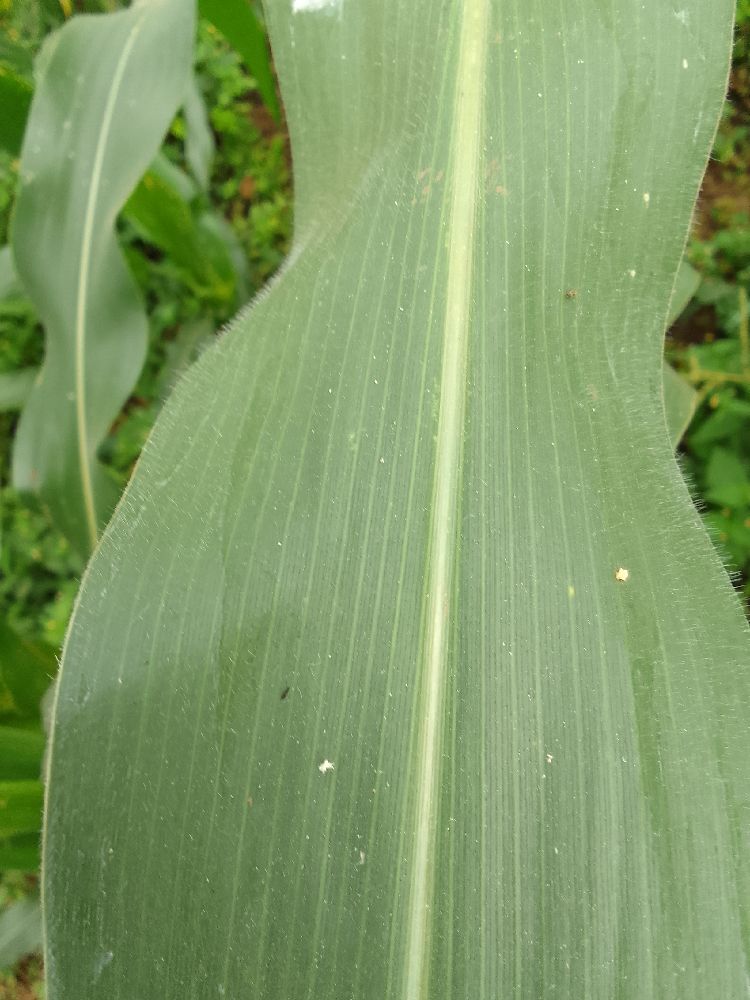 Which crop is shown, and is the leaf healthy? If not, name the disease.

maize, healthy
